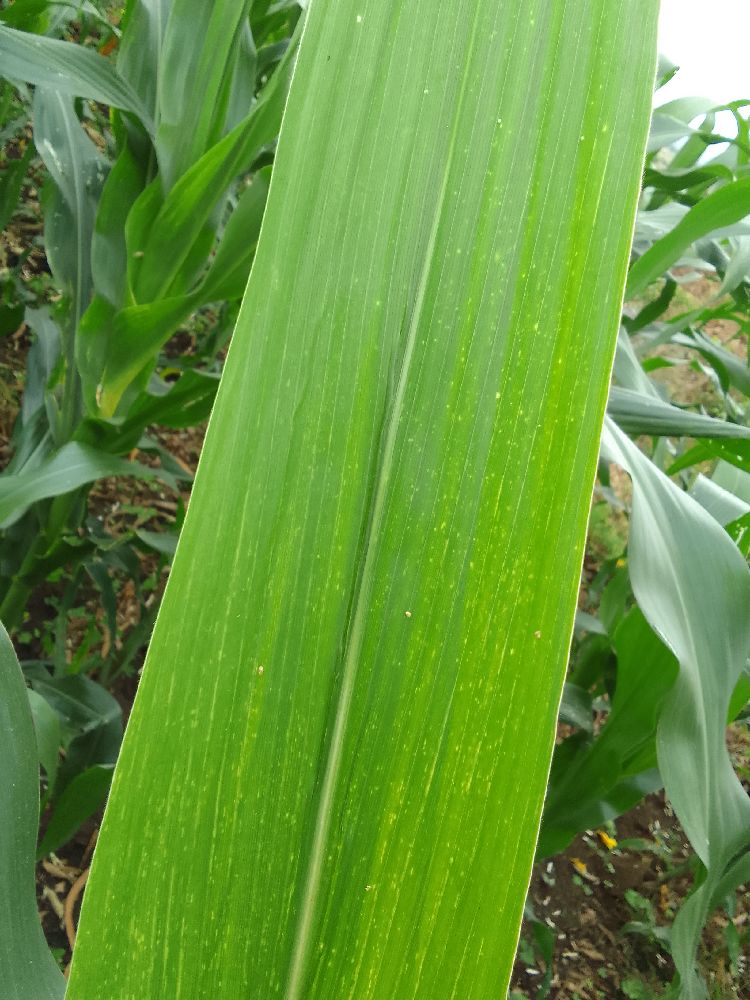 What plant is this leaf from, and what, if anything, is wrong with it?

maize, maize lethal necrosis
